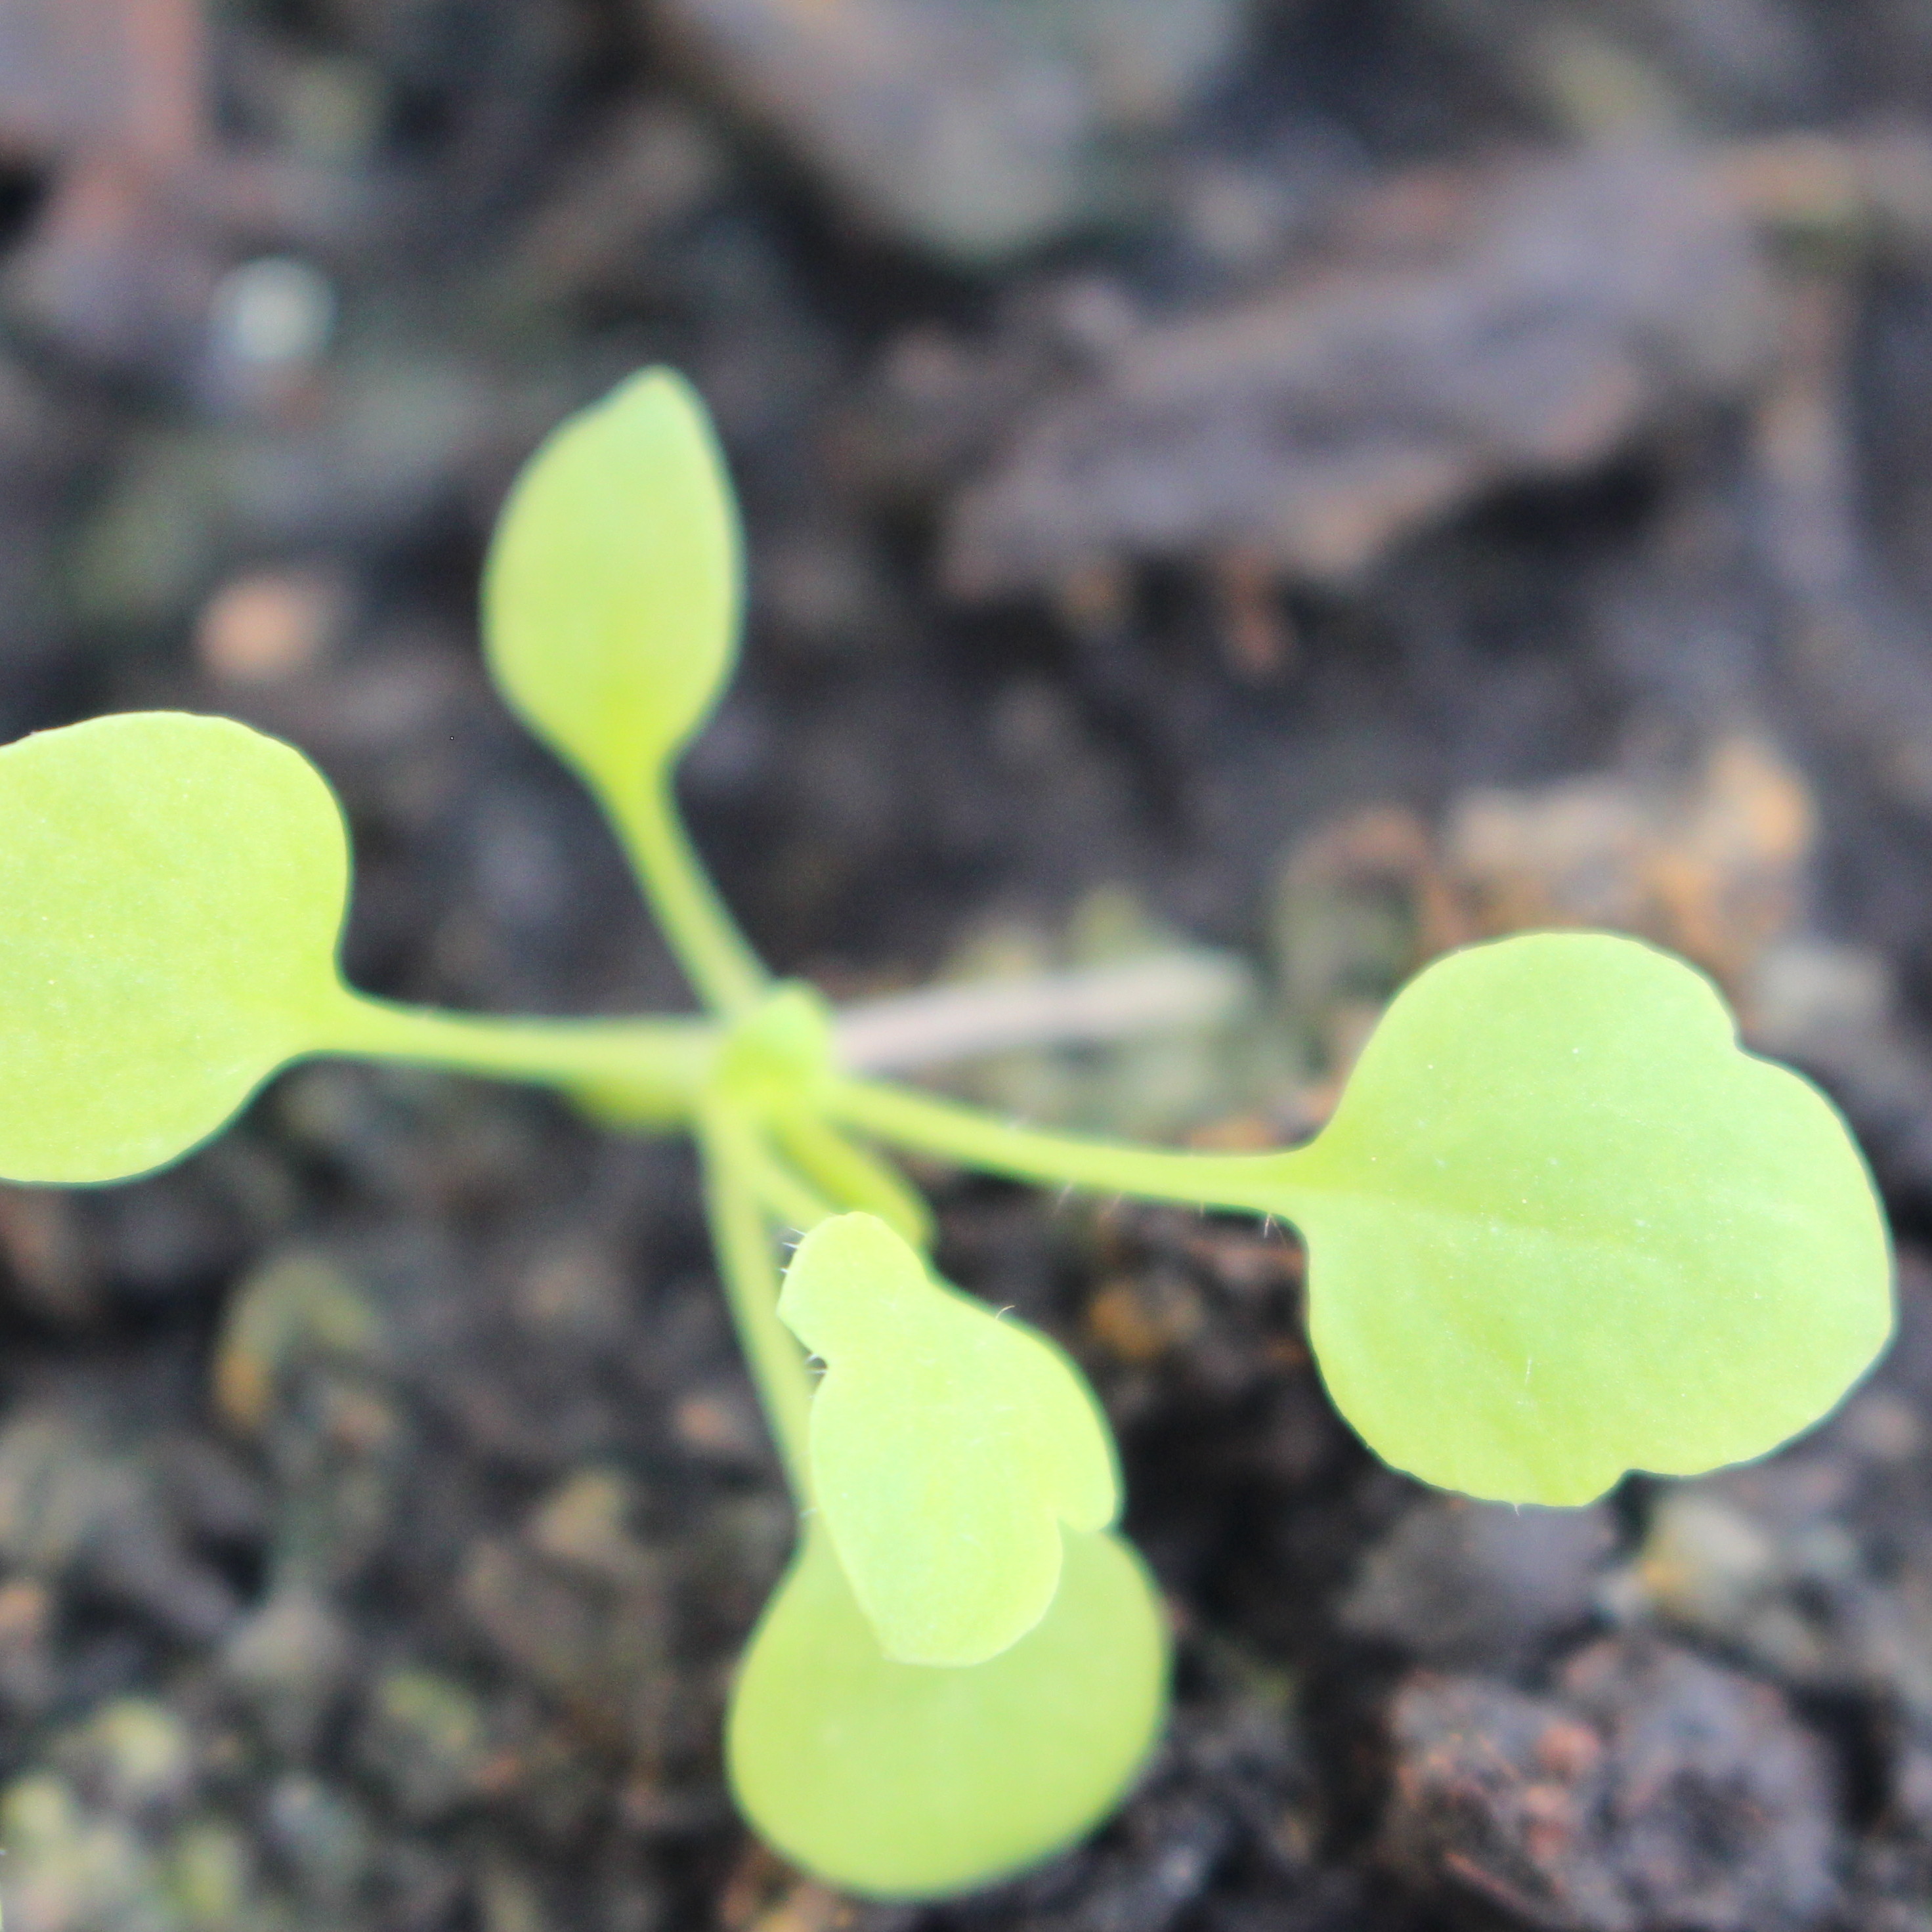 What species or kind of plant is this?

Papaver rhoeas
